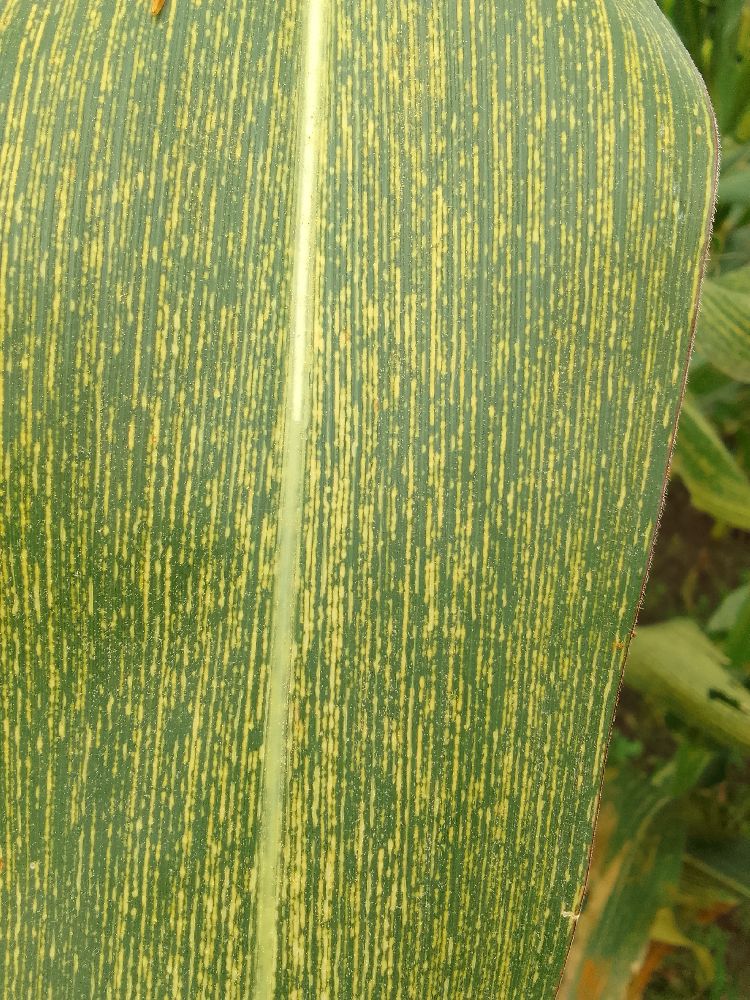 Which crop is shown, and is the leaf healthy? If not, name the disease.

maize, maize streak virus
